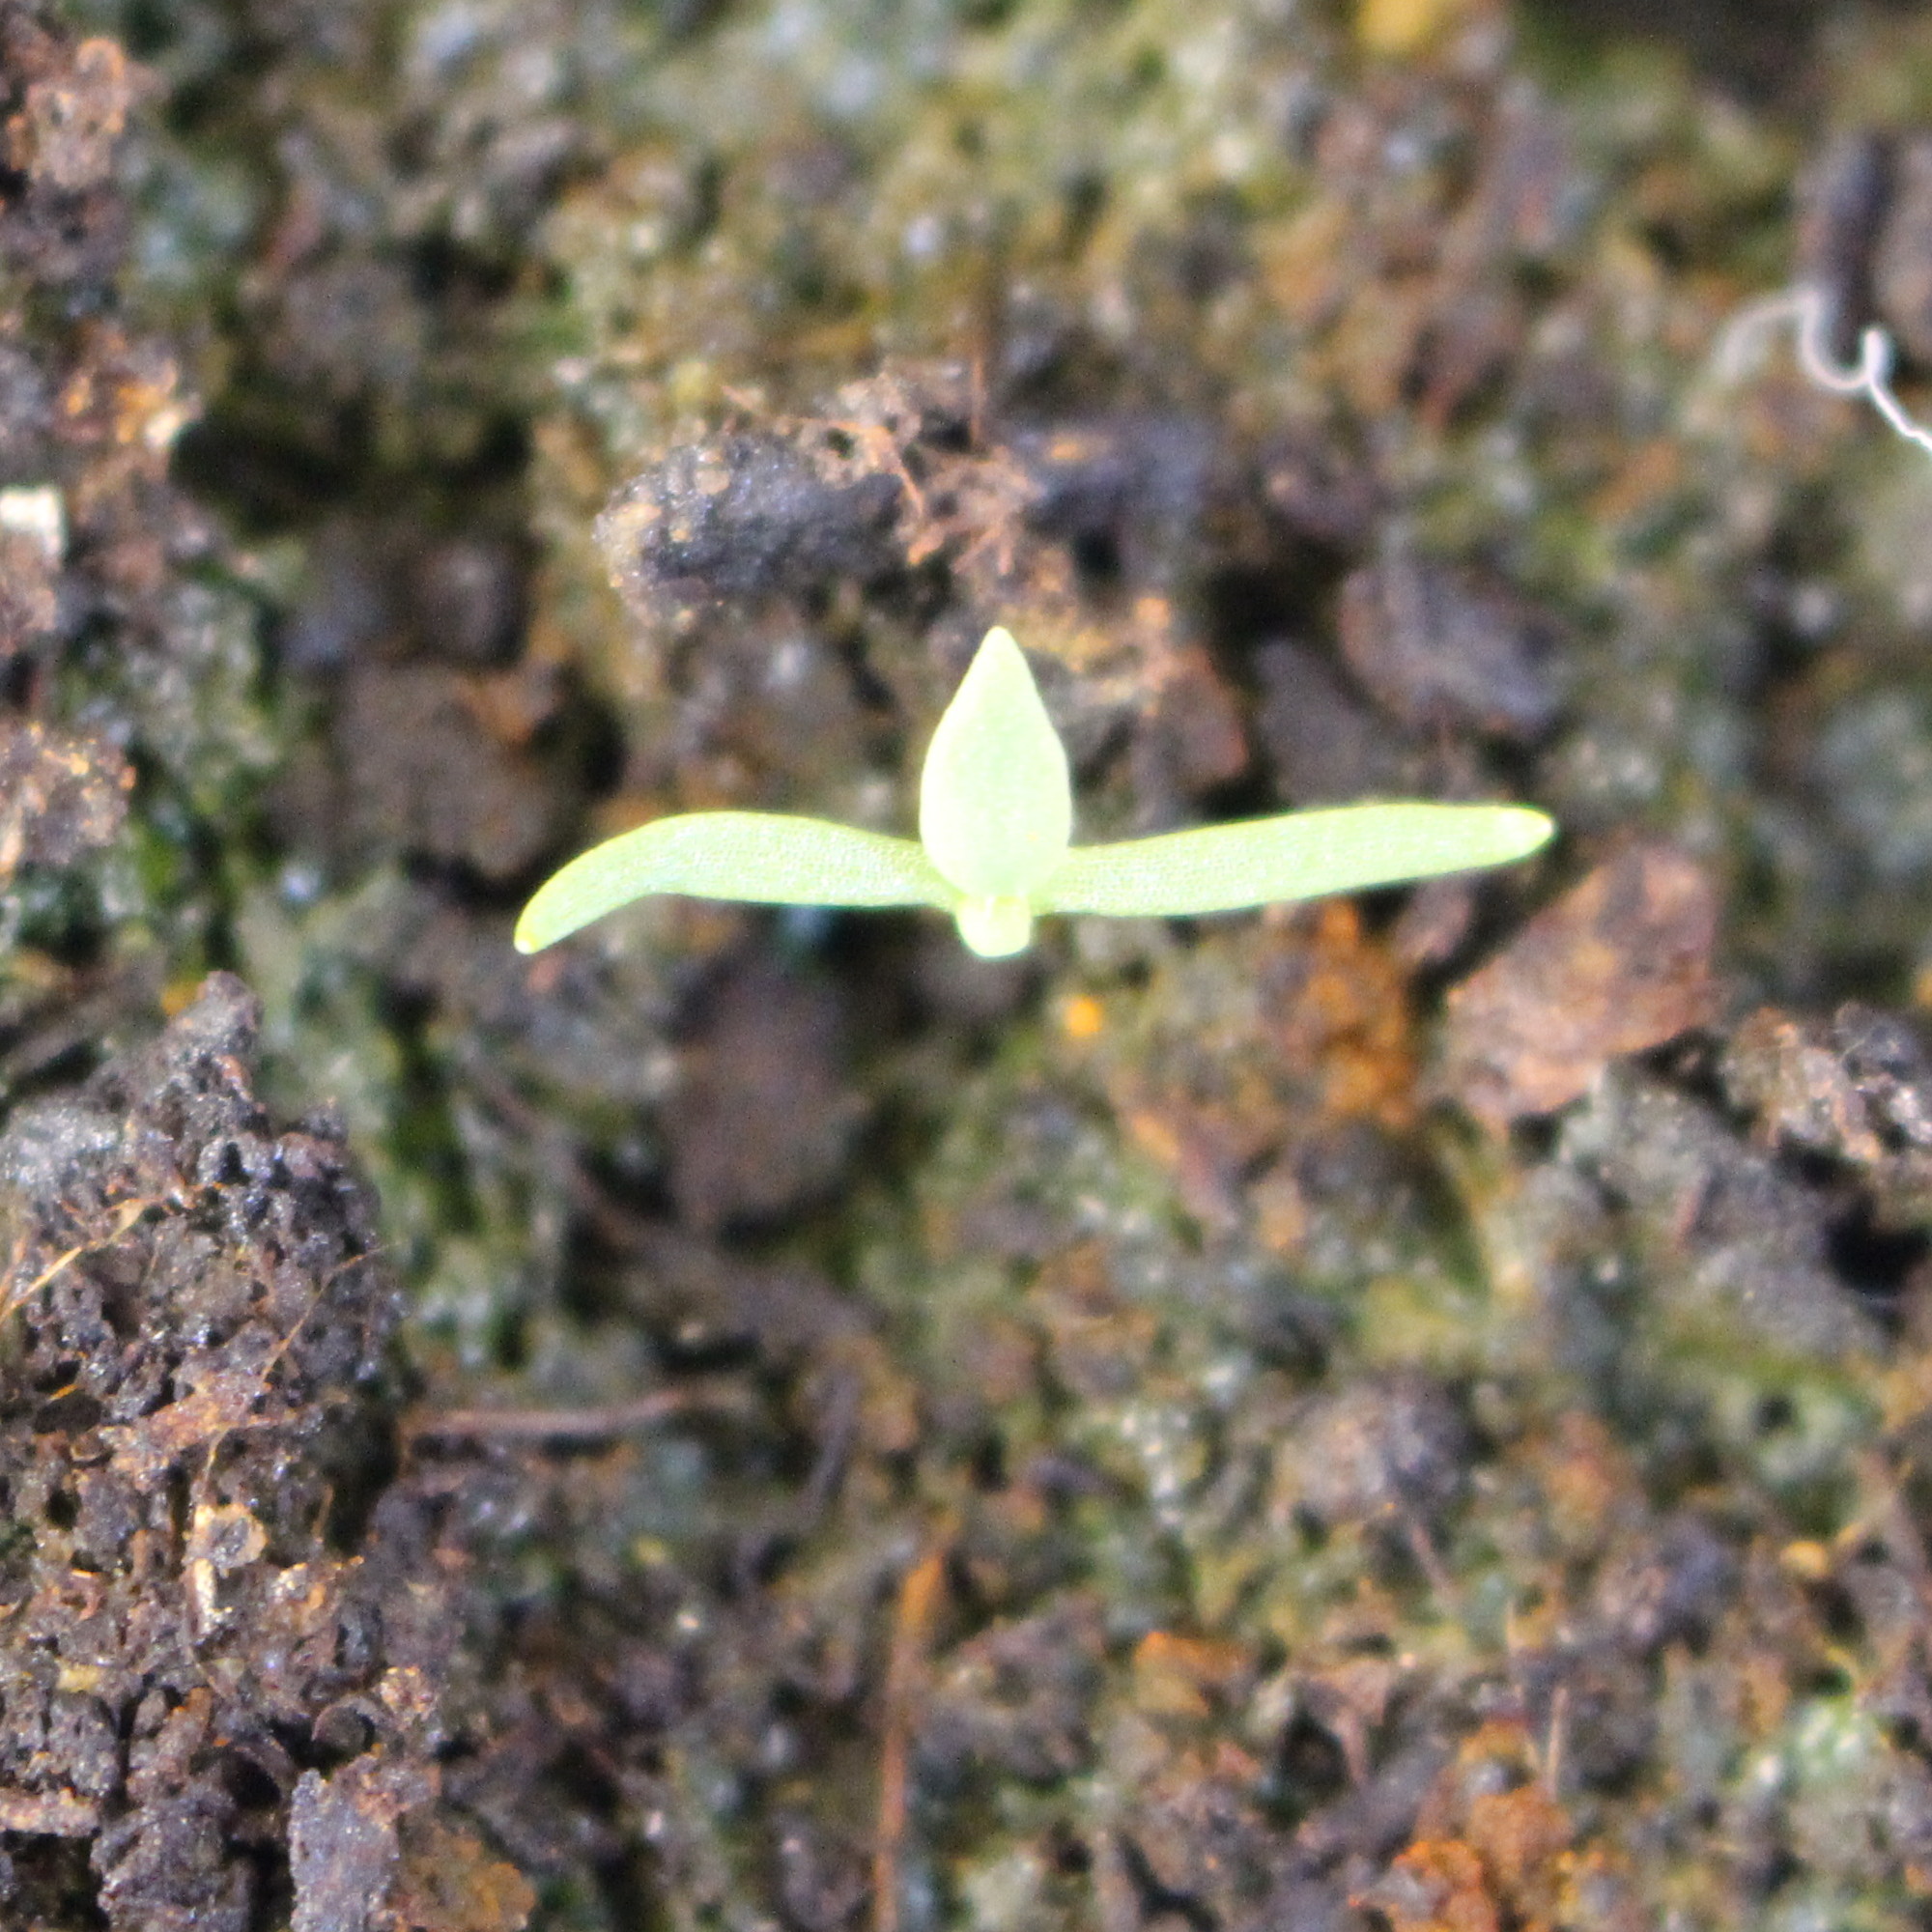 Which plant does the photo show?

Papaver rhoeas
